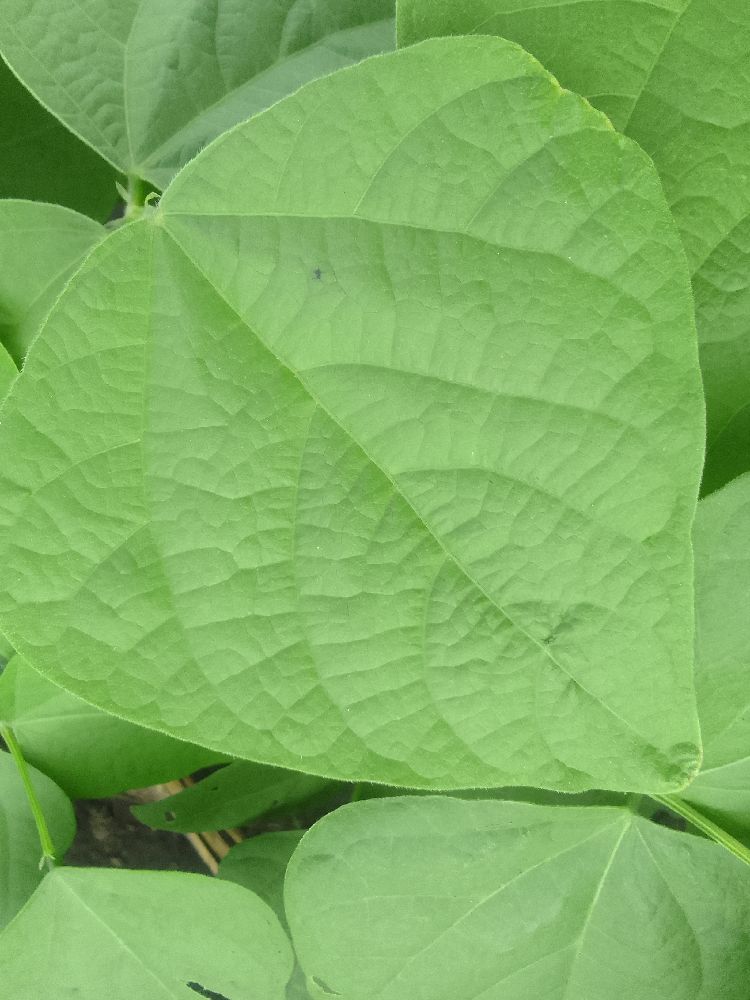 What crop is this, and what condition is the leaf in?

common bean, healthy
